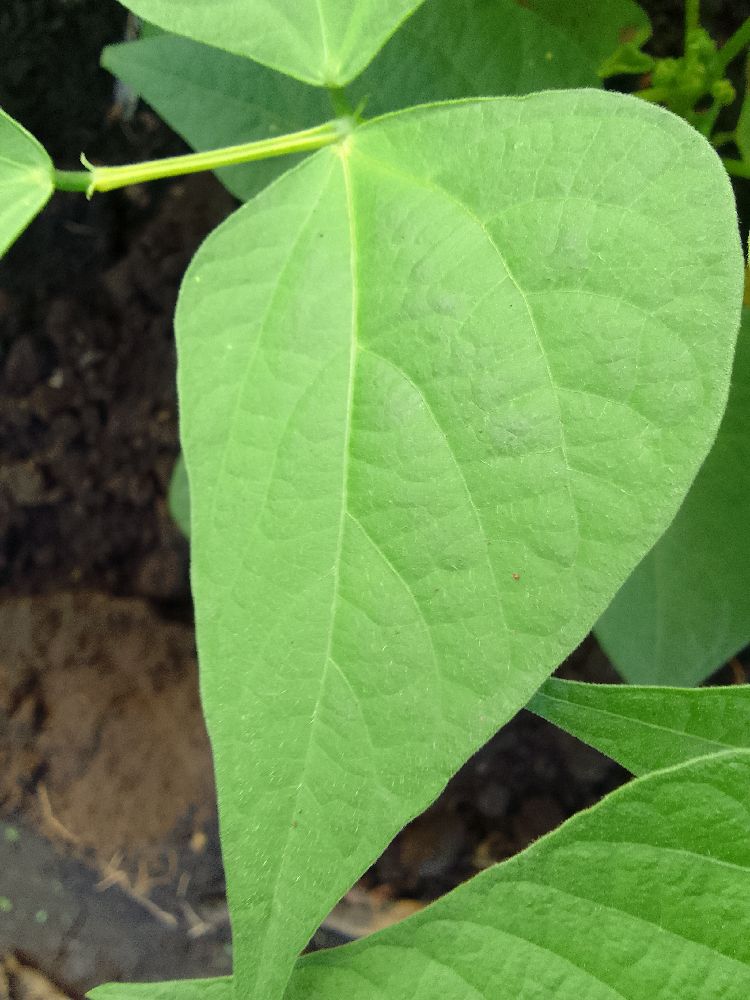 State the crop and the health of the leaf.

common bean, healthy
